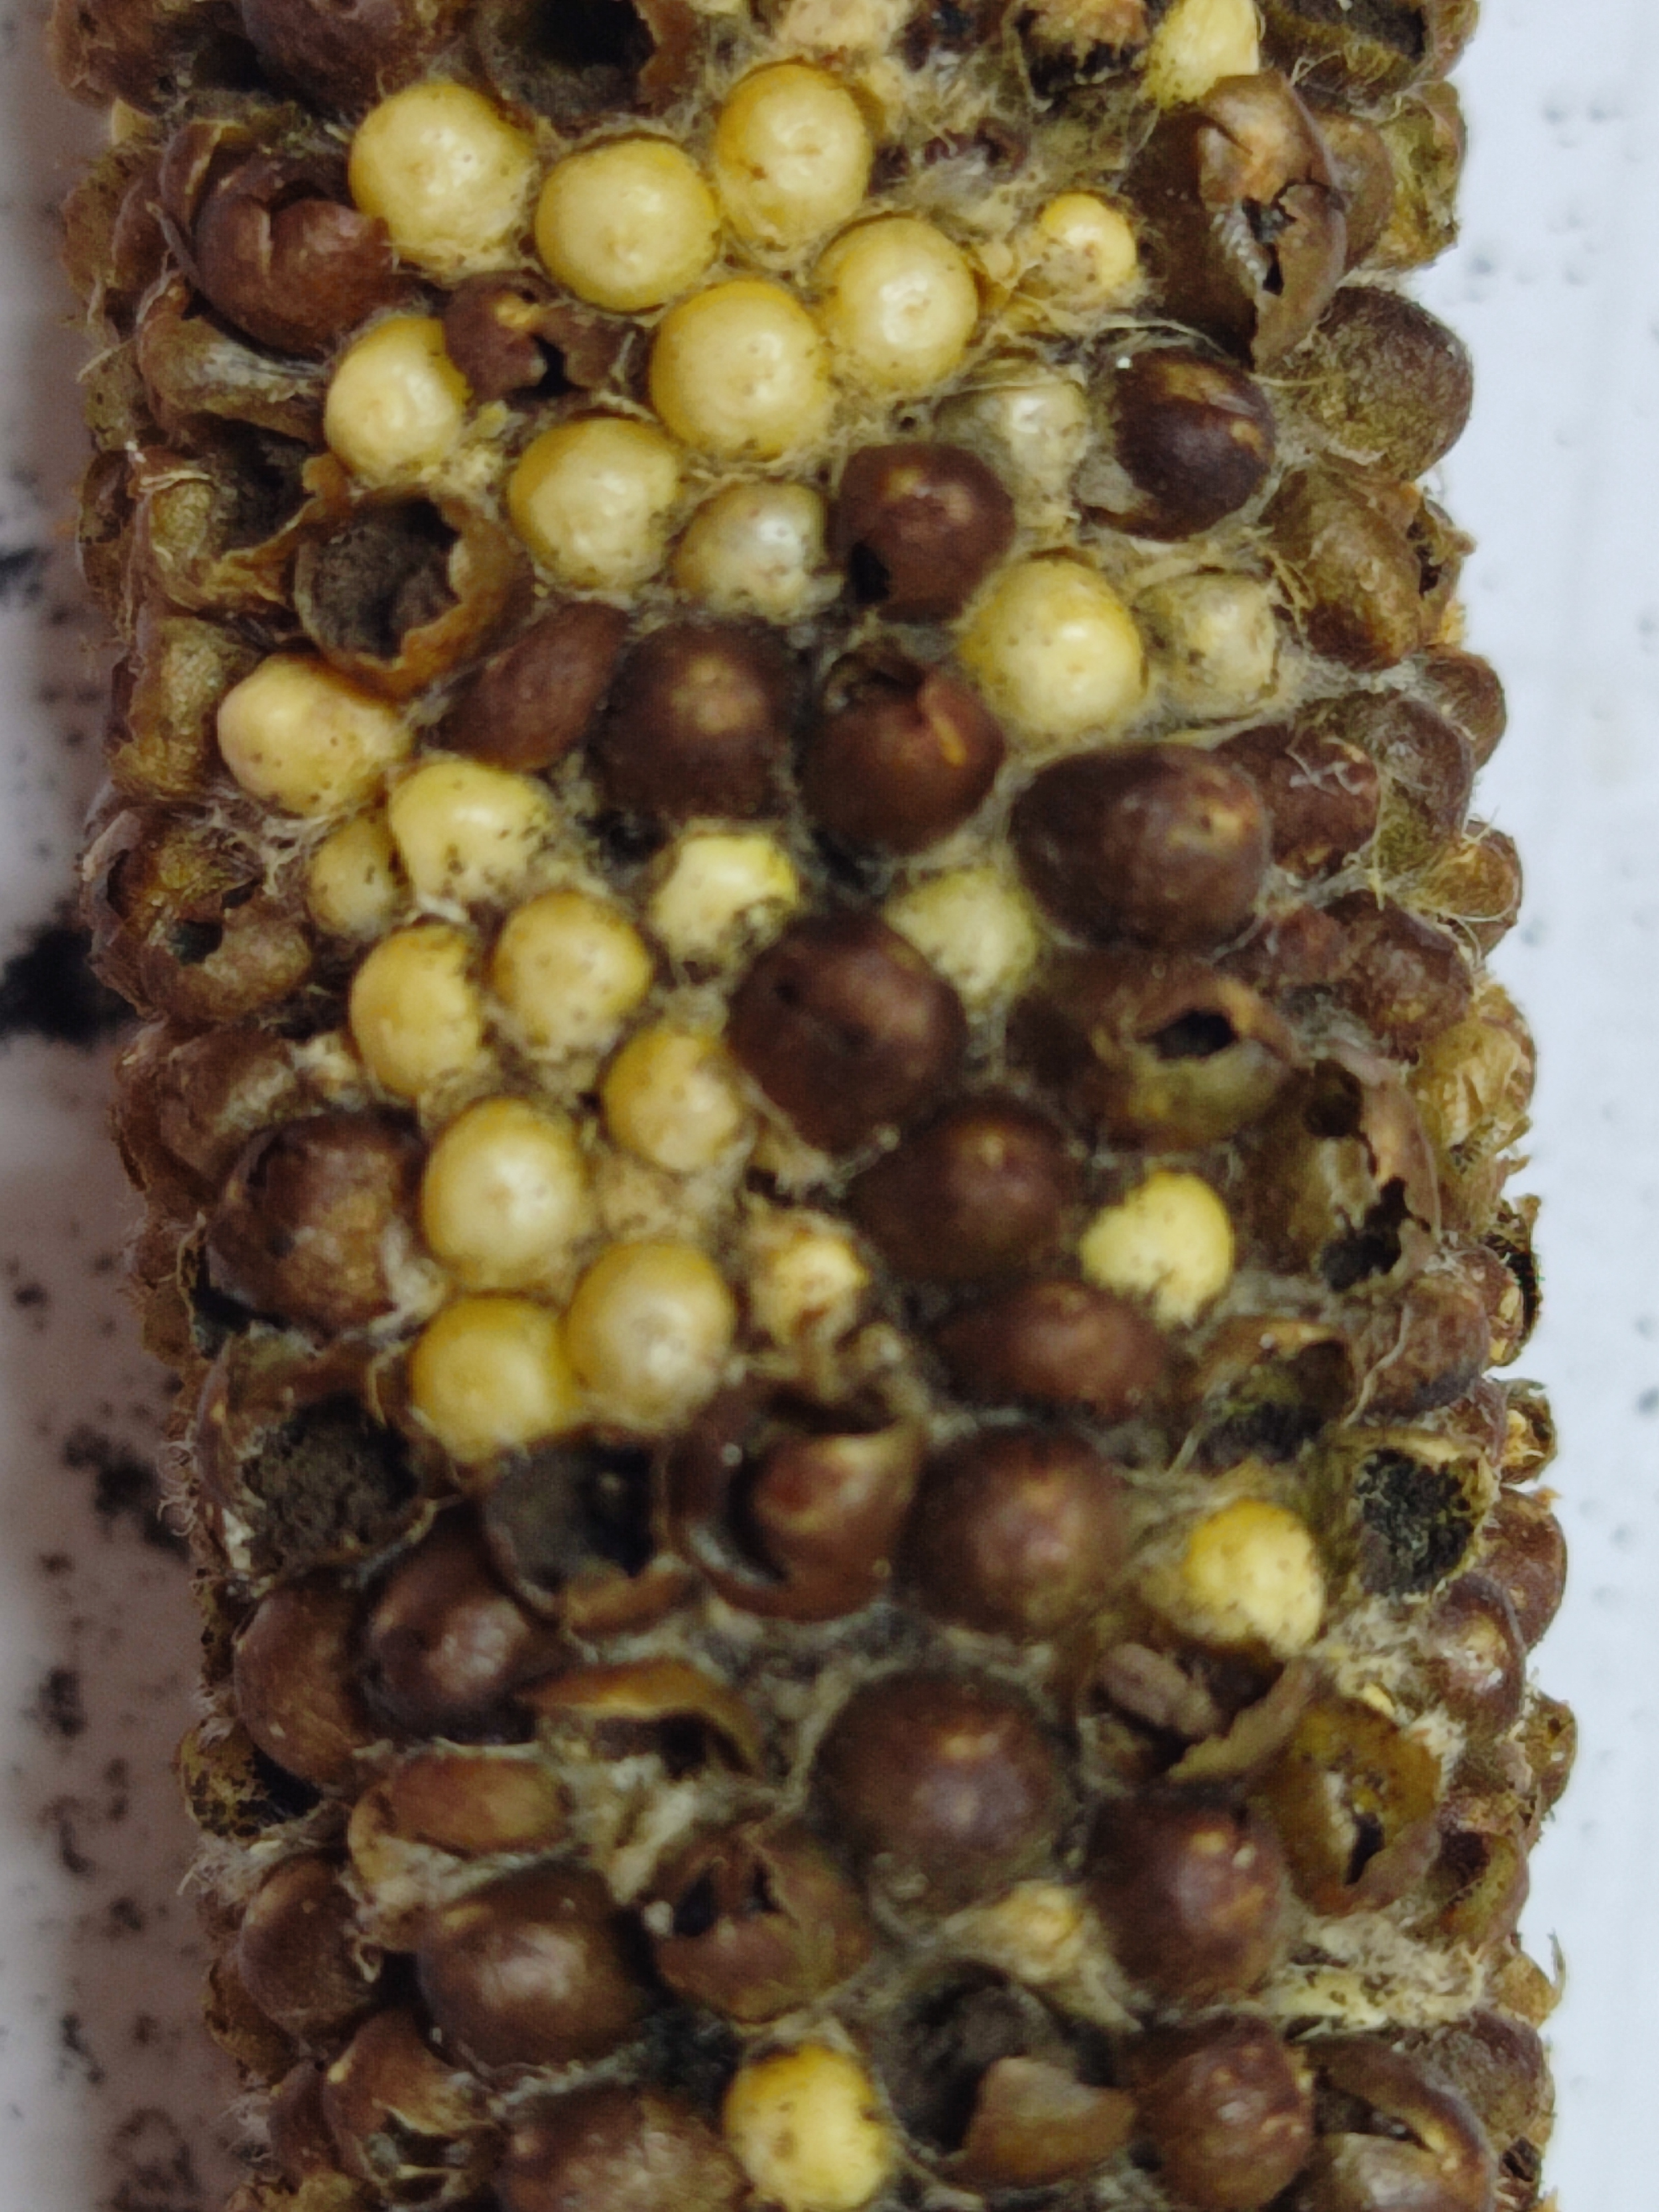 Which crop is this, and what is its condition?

pearl millet, smut
